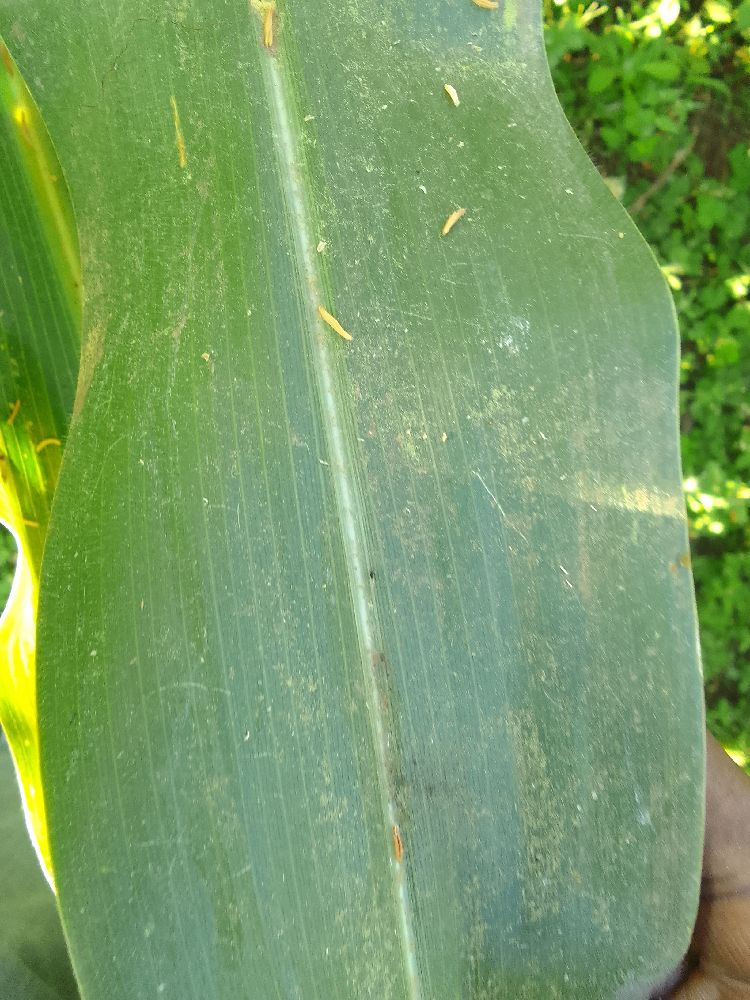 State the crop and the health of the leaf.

maize, healthy
